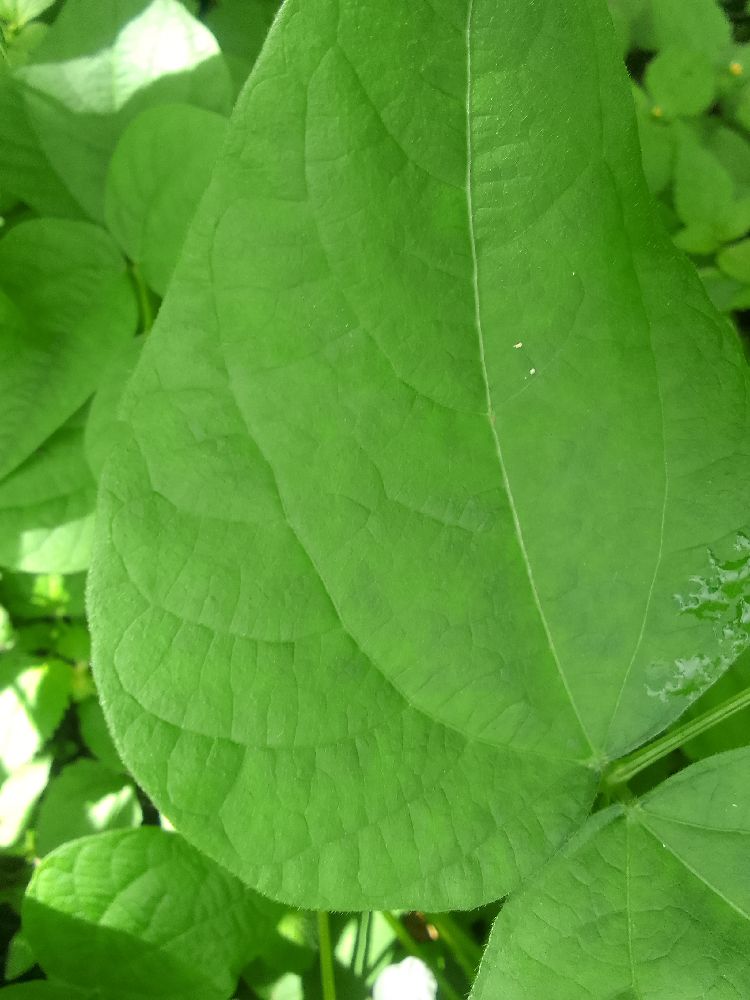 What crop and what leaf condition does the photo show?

common bean, healthy
